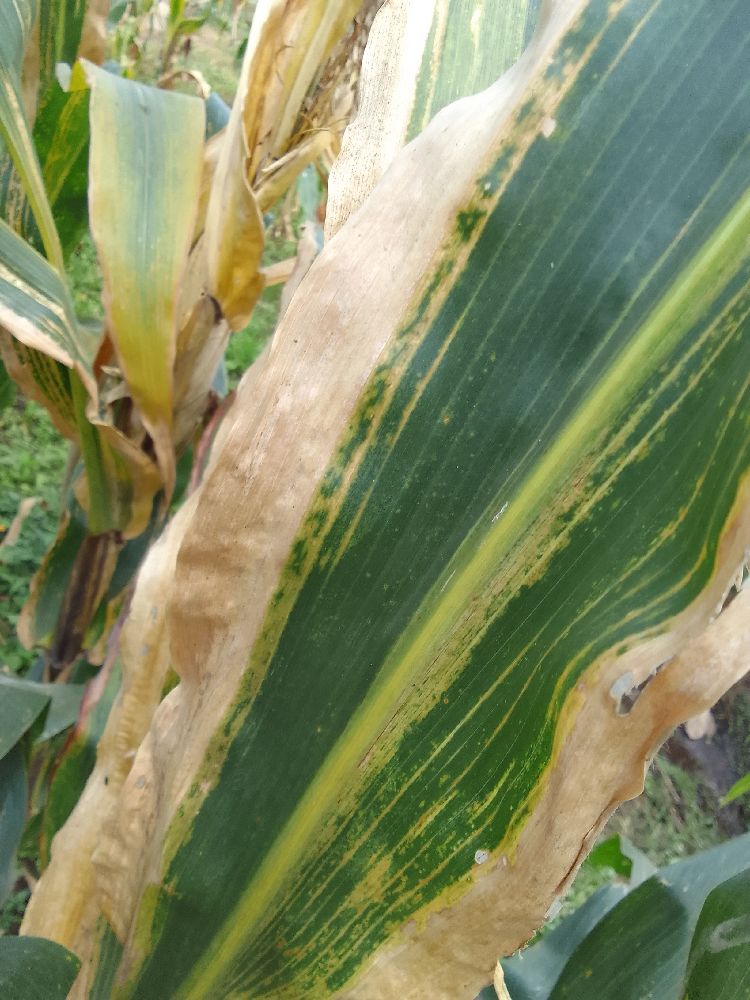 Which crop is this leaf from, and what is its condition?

maize, maize lethal necrosis
